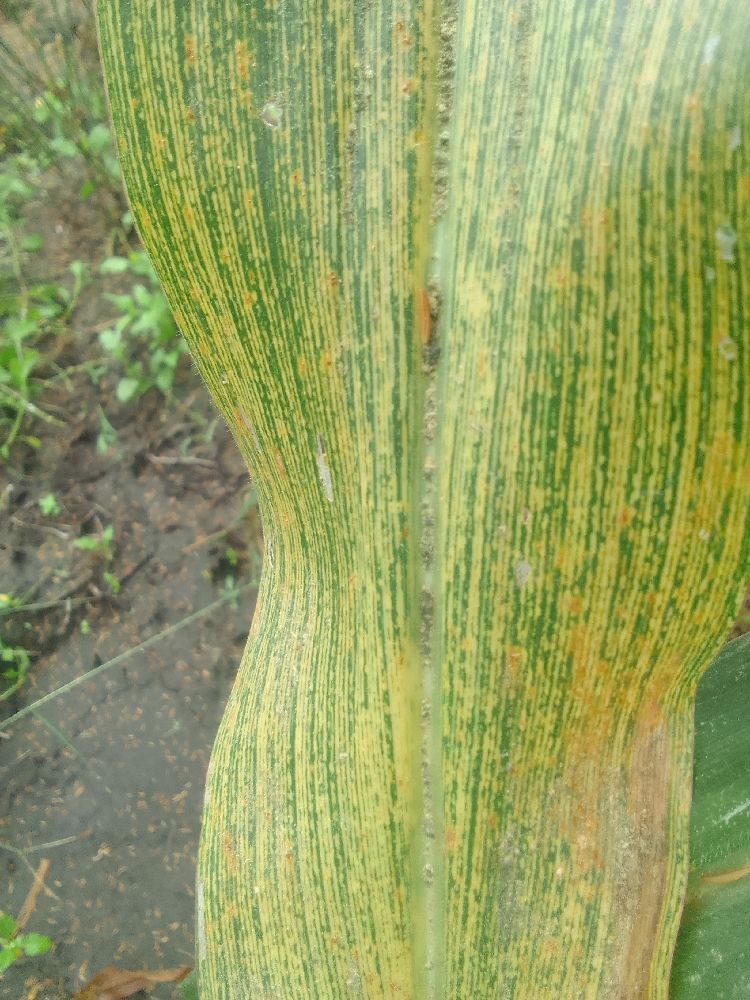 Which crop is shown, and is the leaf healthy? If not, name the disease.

maize, maize streak virus
